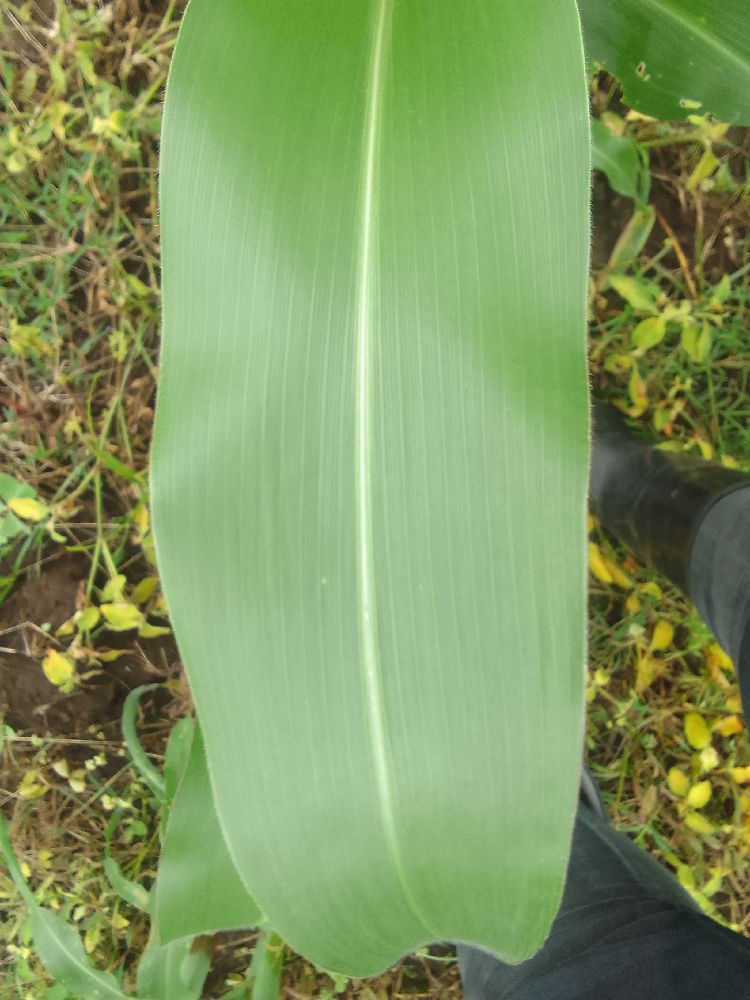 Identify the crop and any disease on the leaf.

maize, healthy
